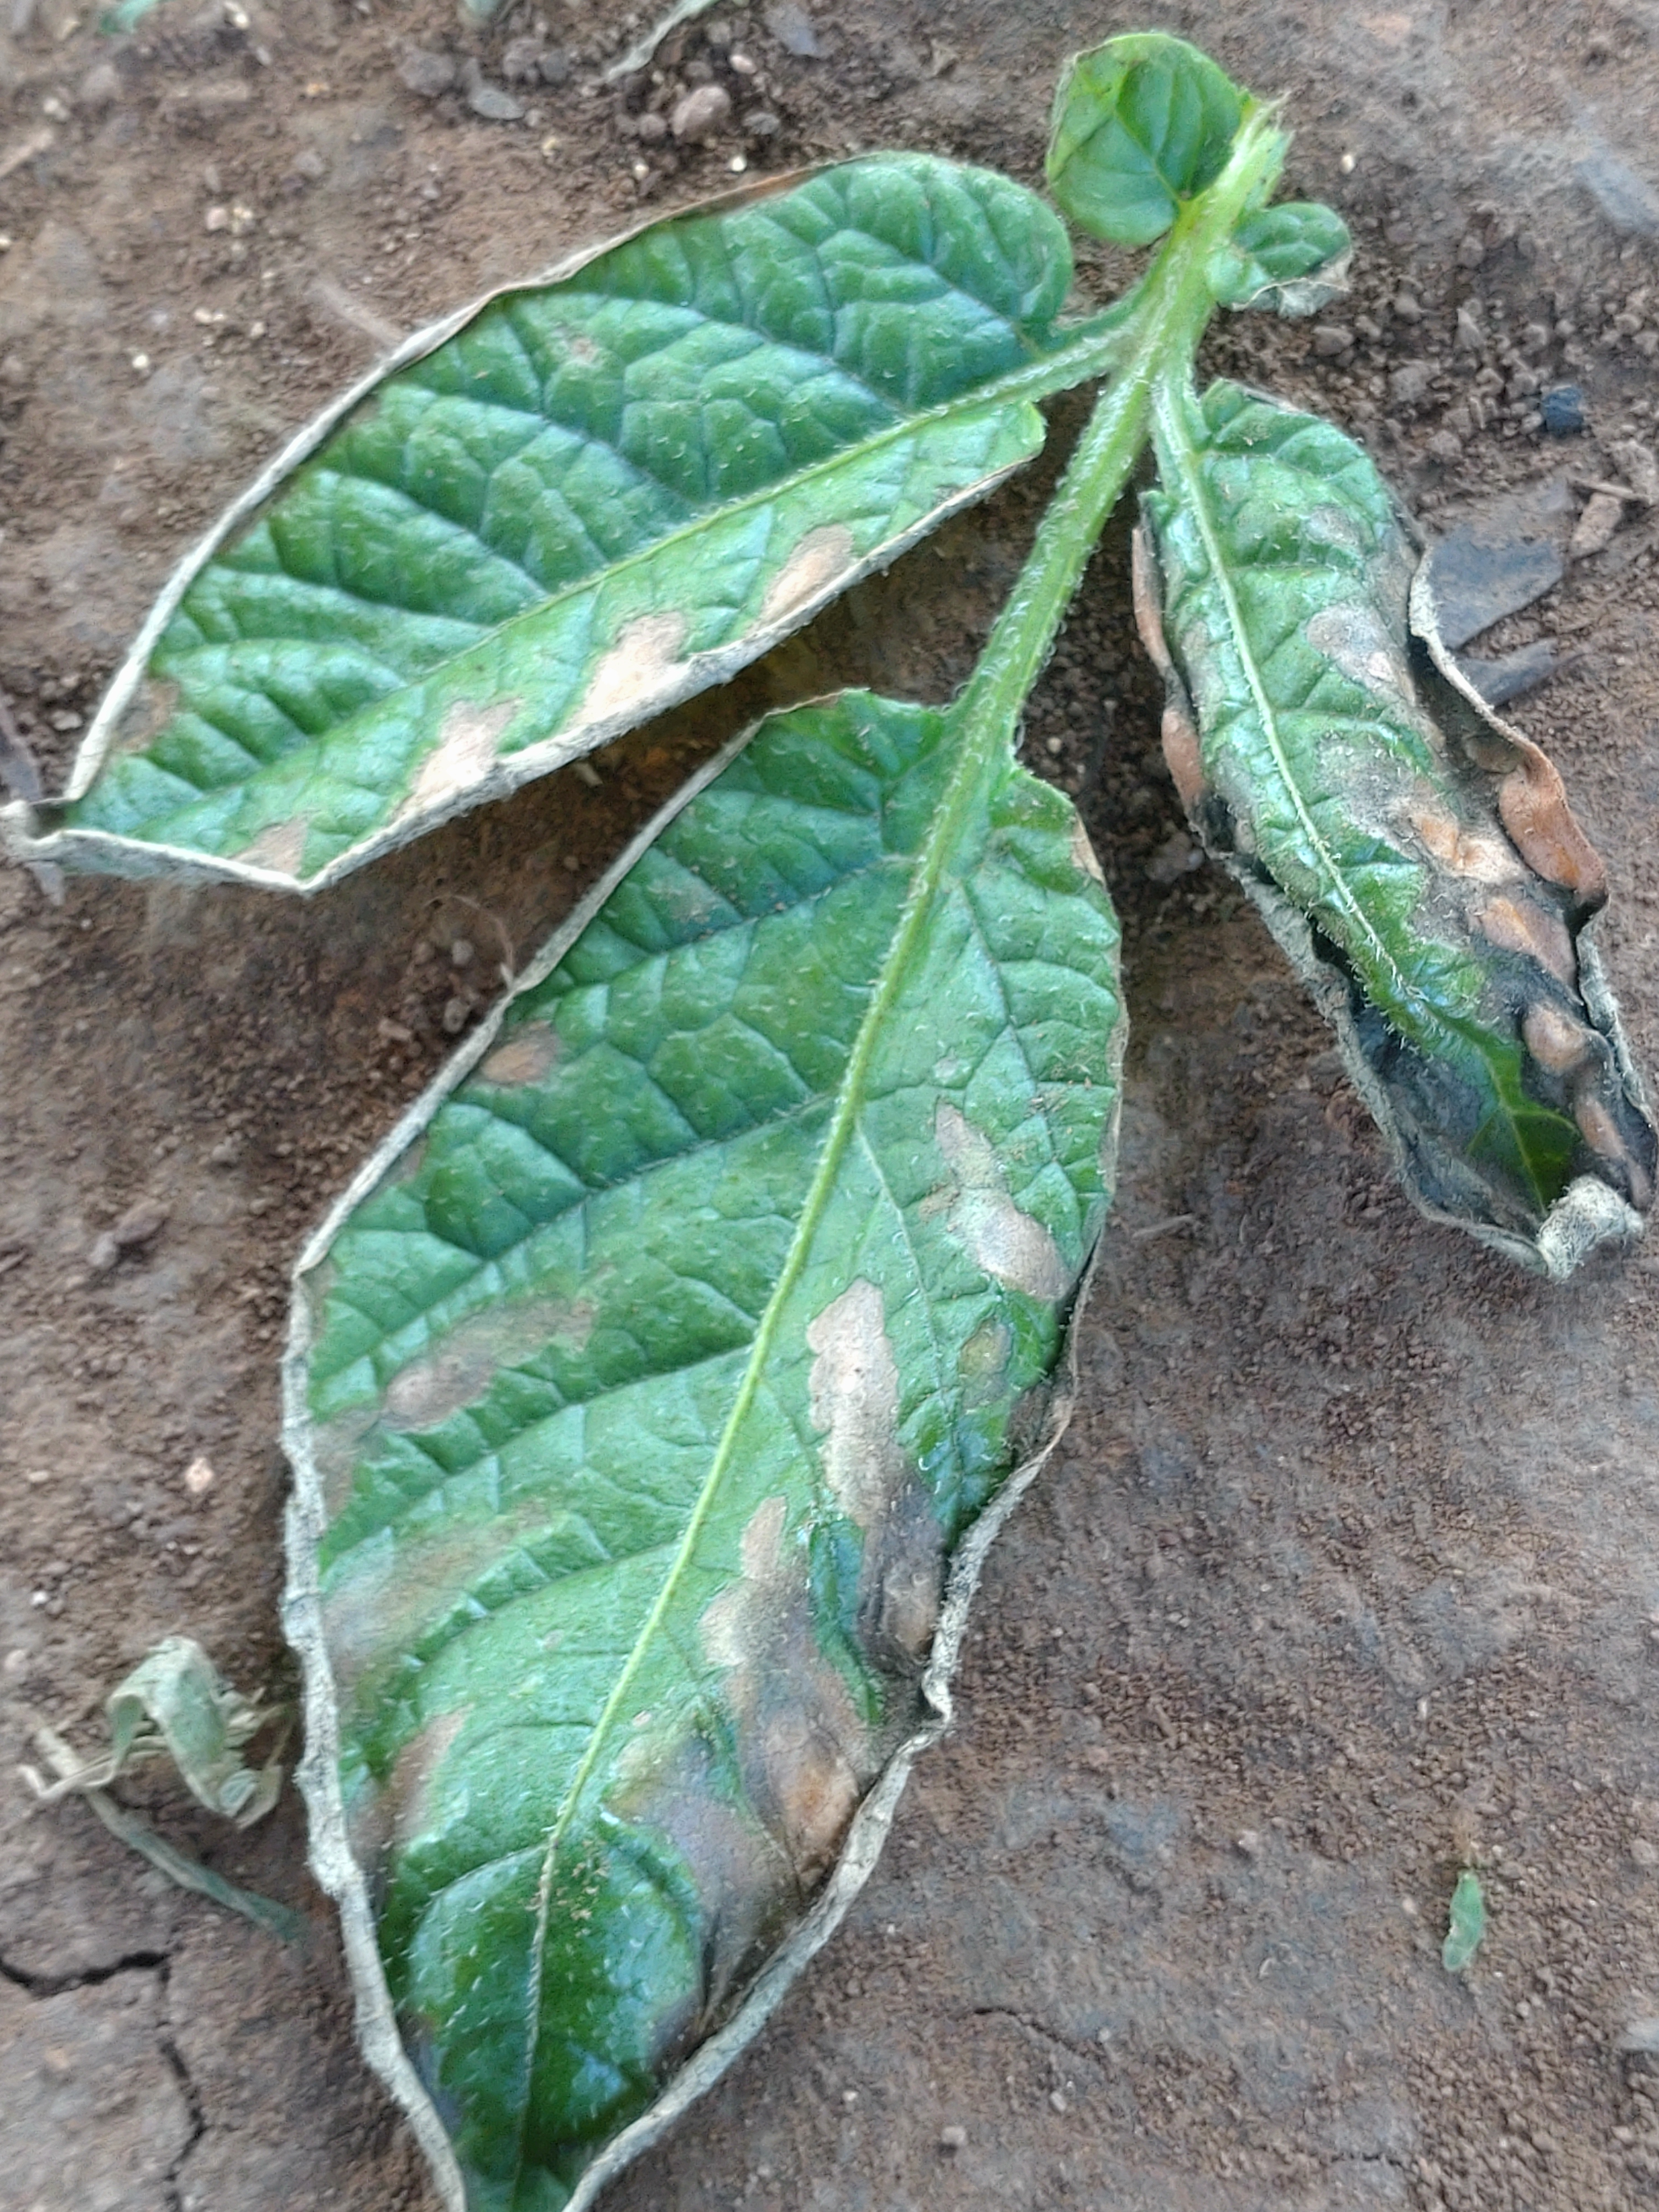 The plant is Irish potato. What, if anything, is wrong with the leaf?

early blight
